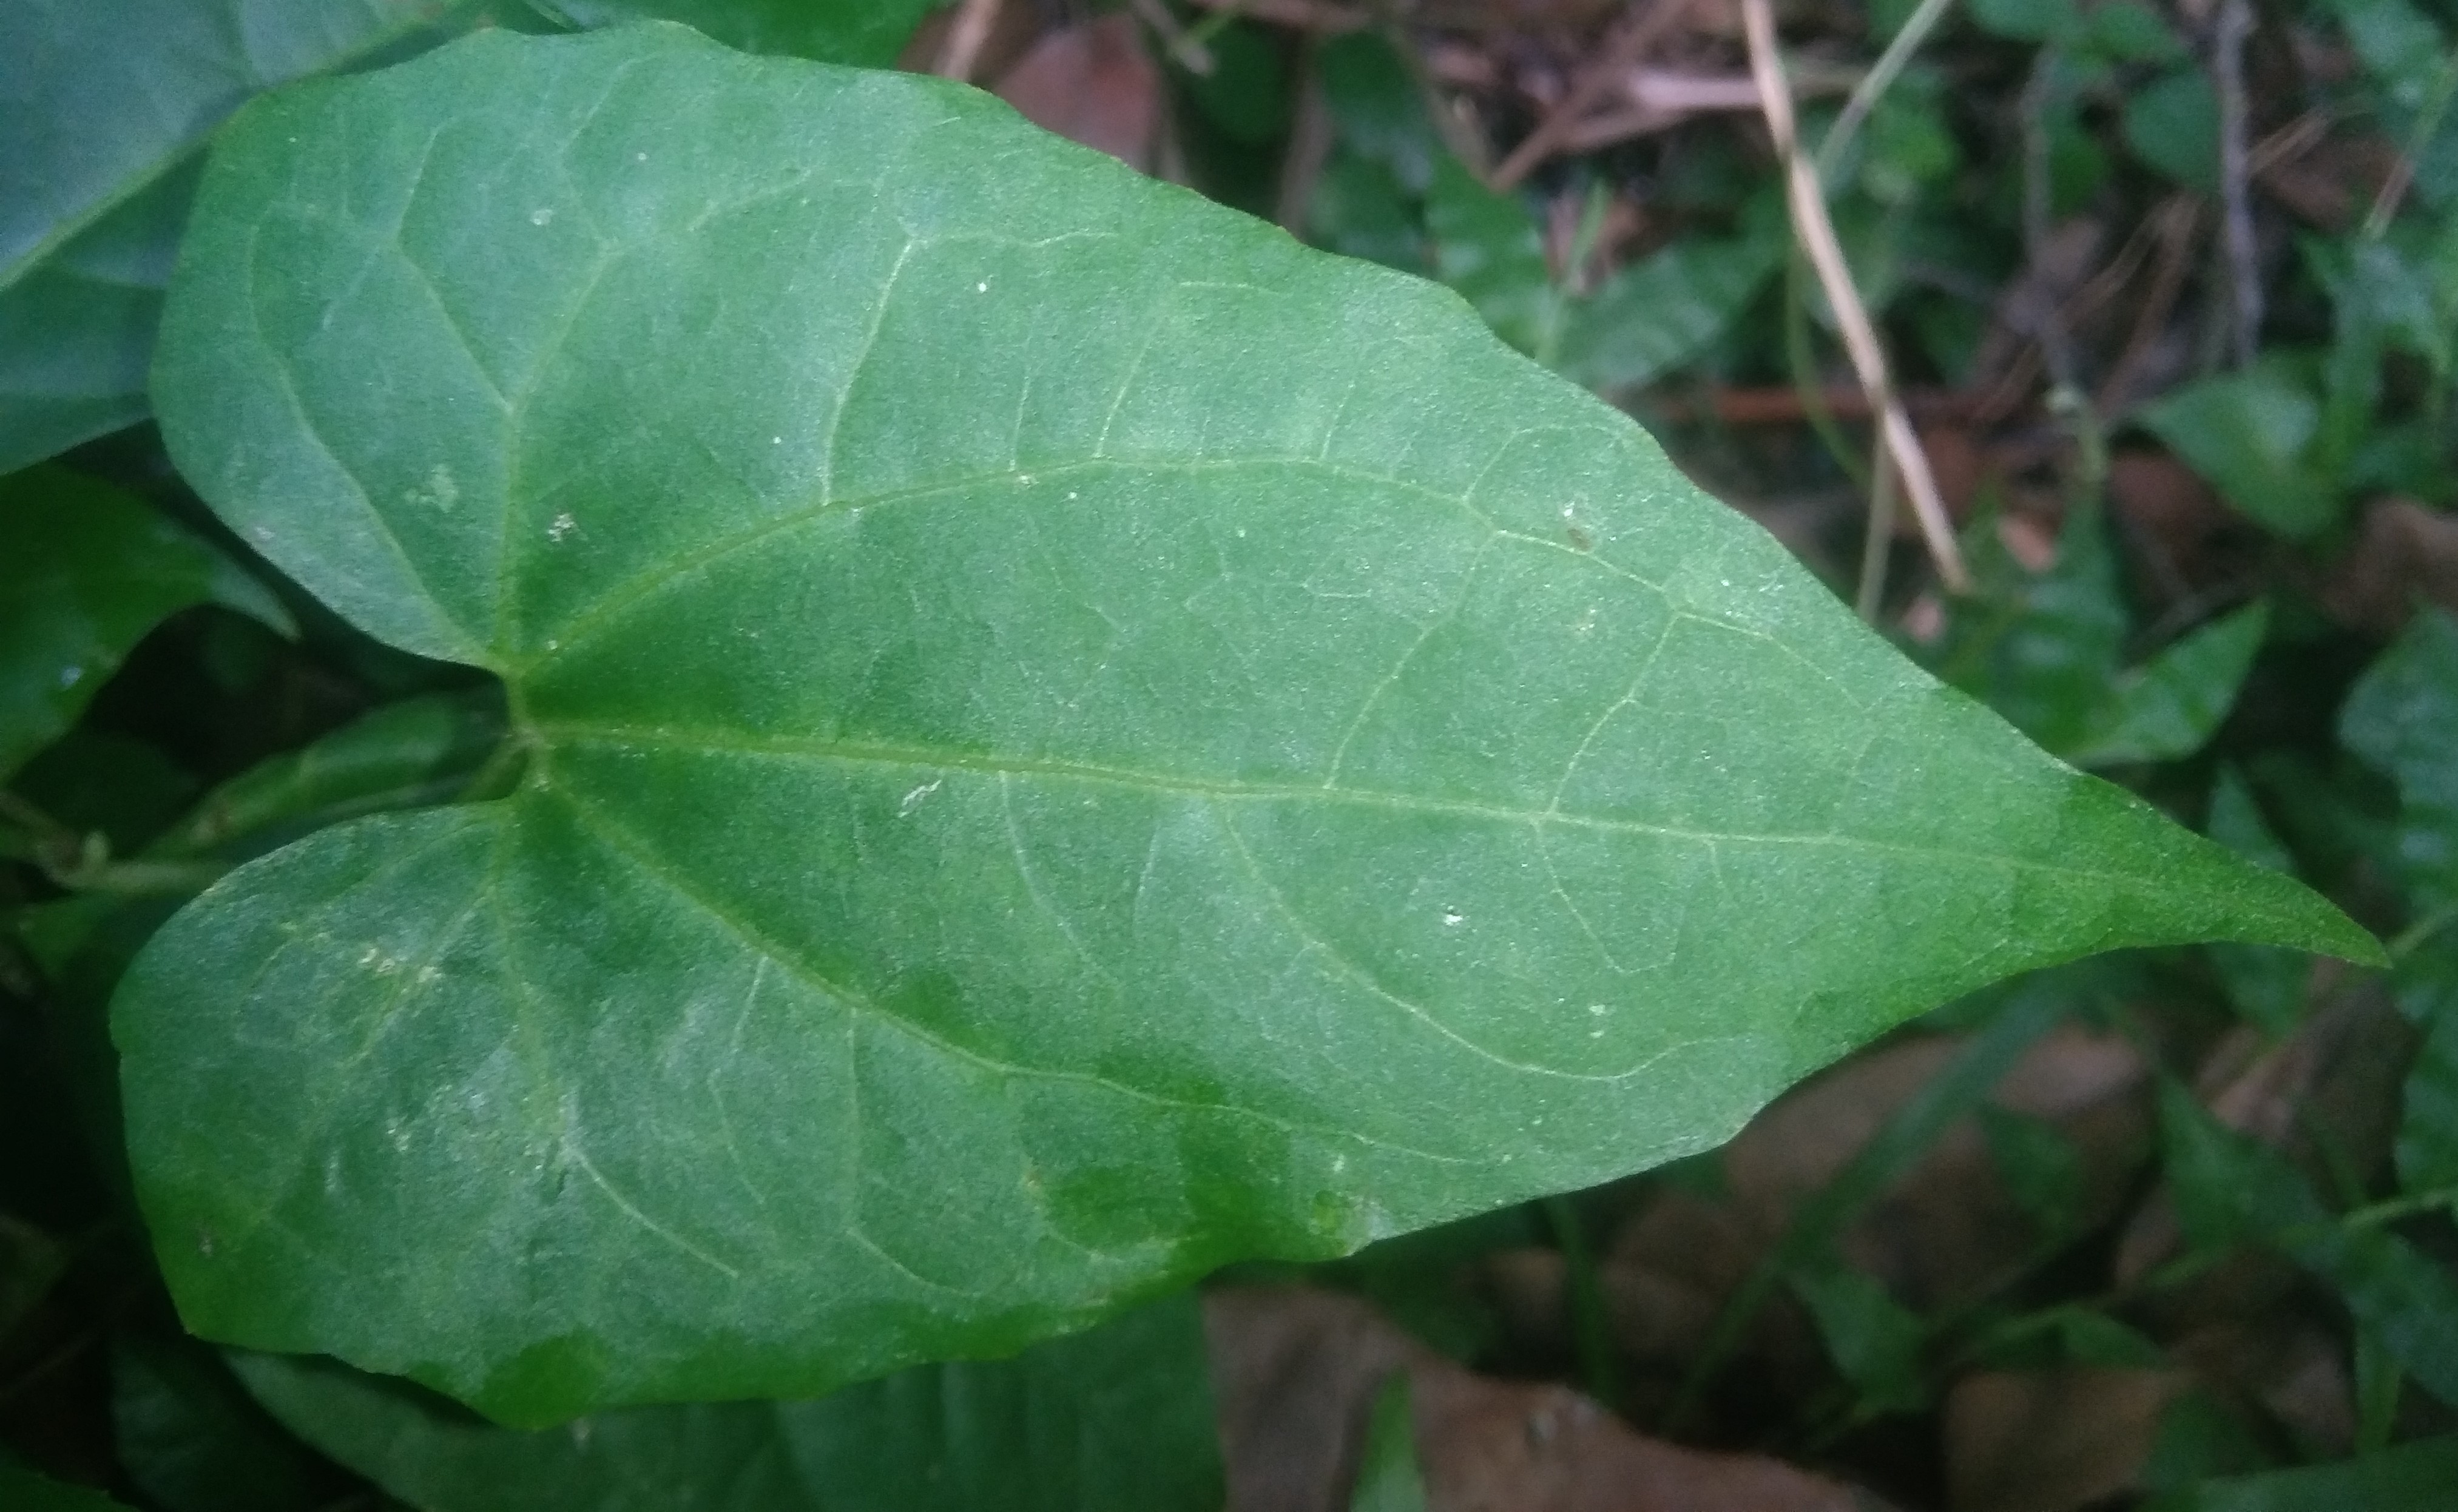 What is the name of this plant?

bitter vine
